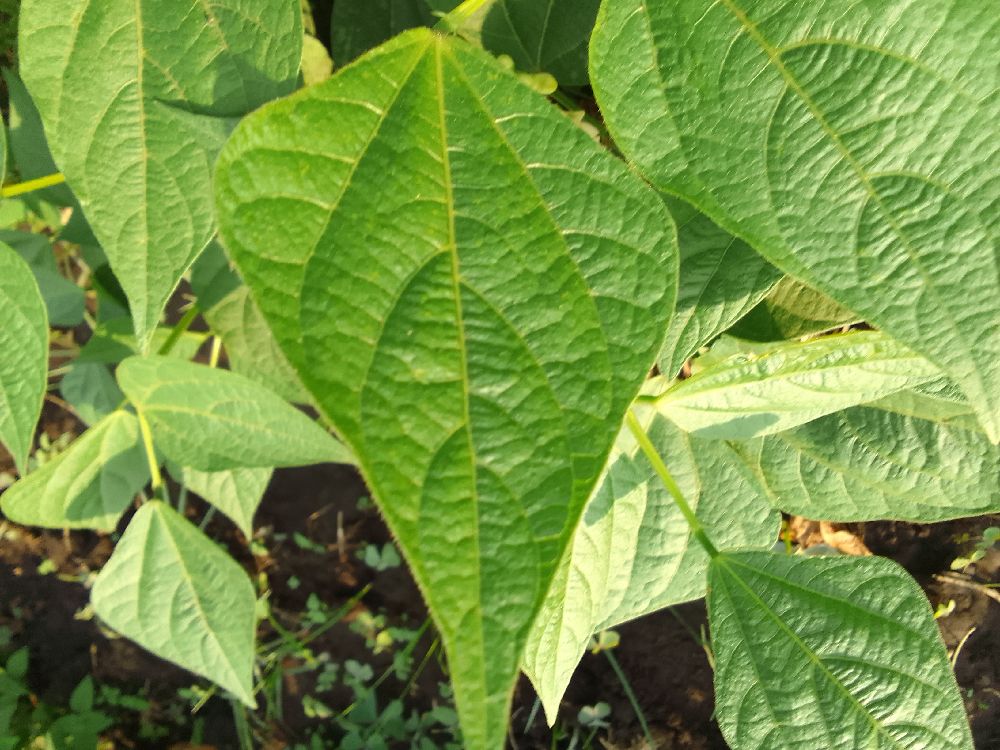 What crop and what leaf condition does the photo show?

common bean, healthy
